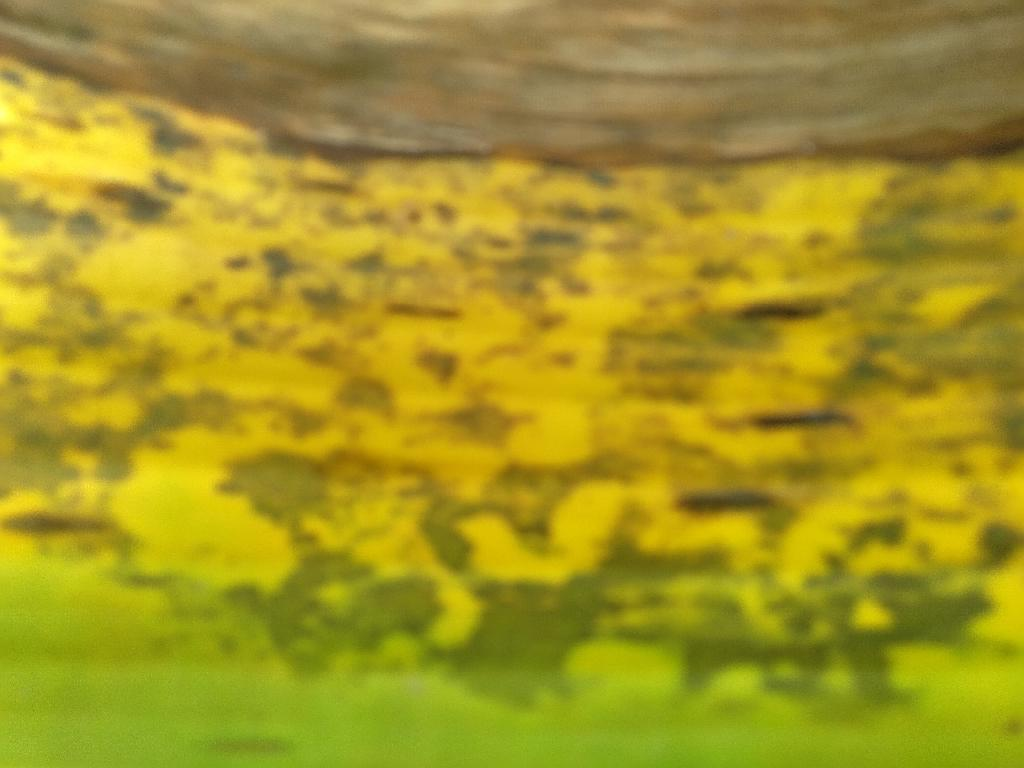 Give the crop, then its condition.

banana, black sigatoka
